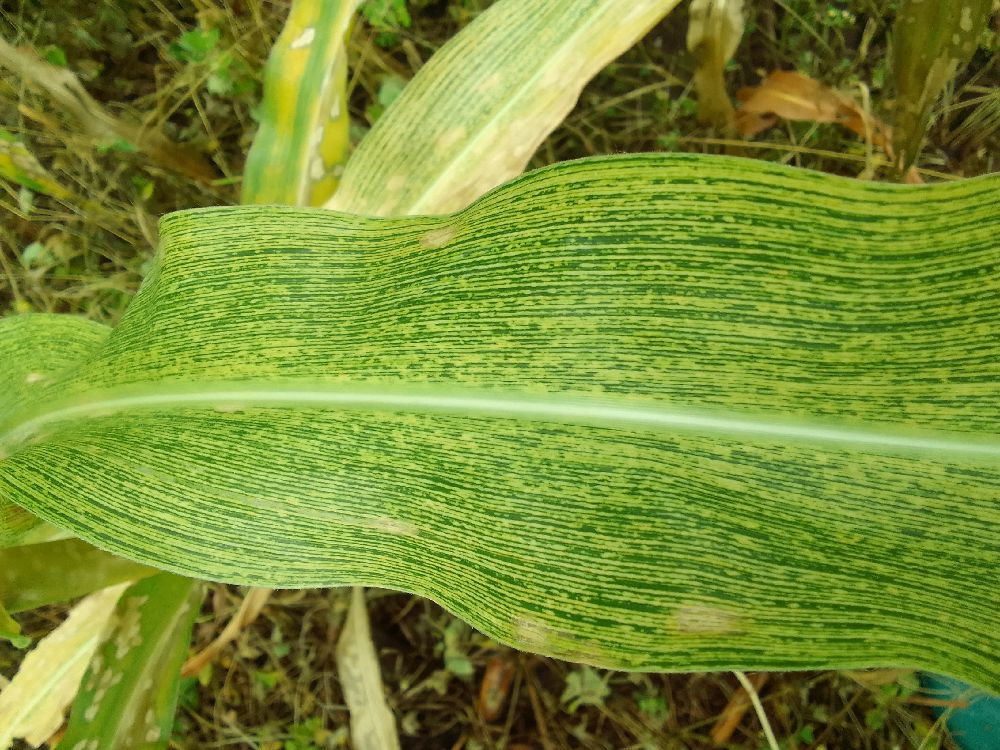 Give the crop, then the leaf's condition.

maize, maize streak virus
